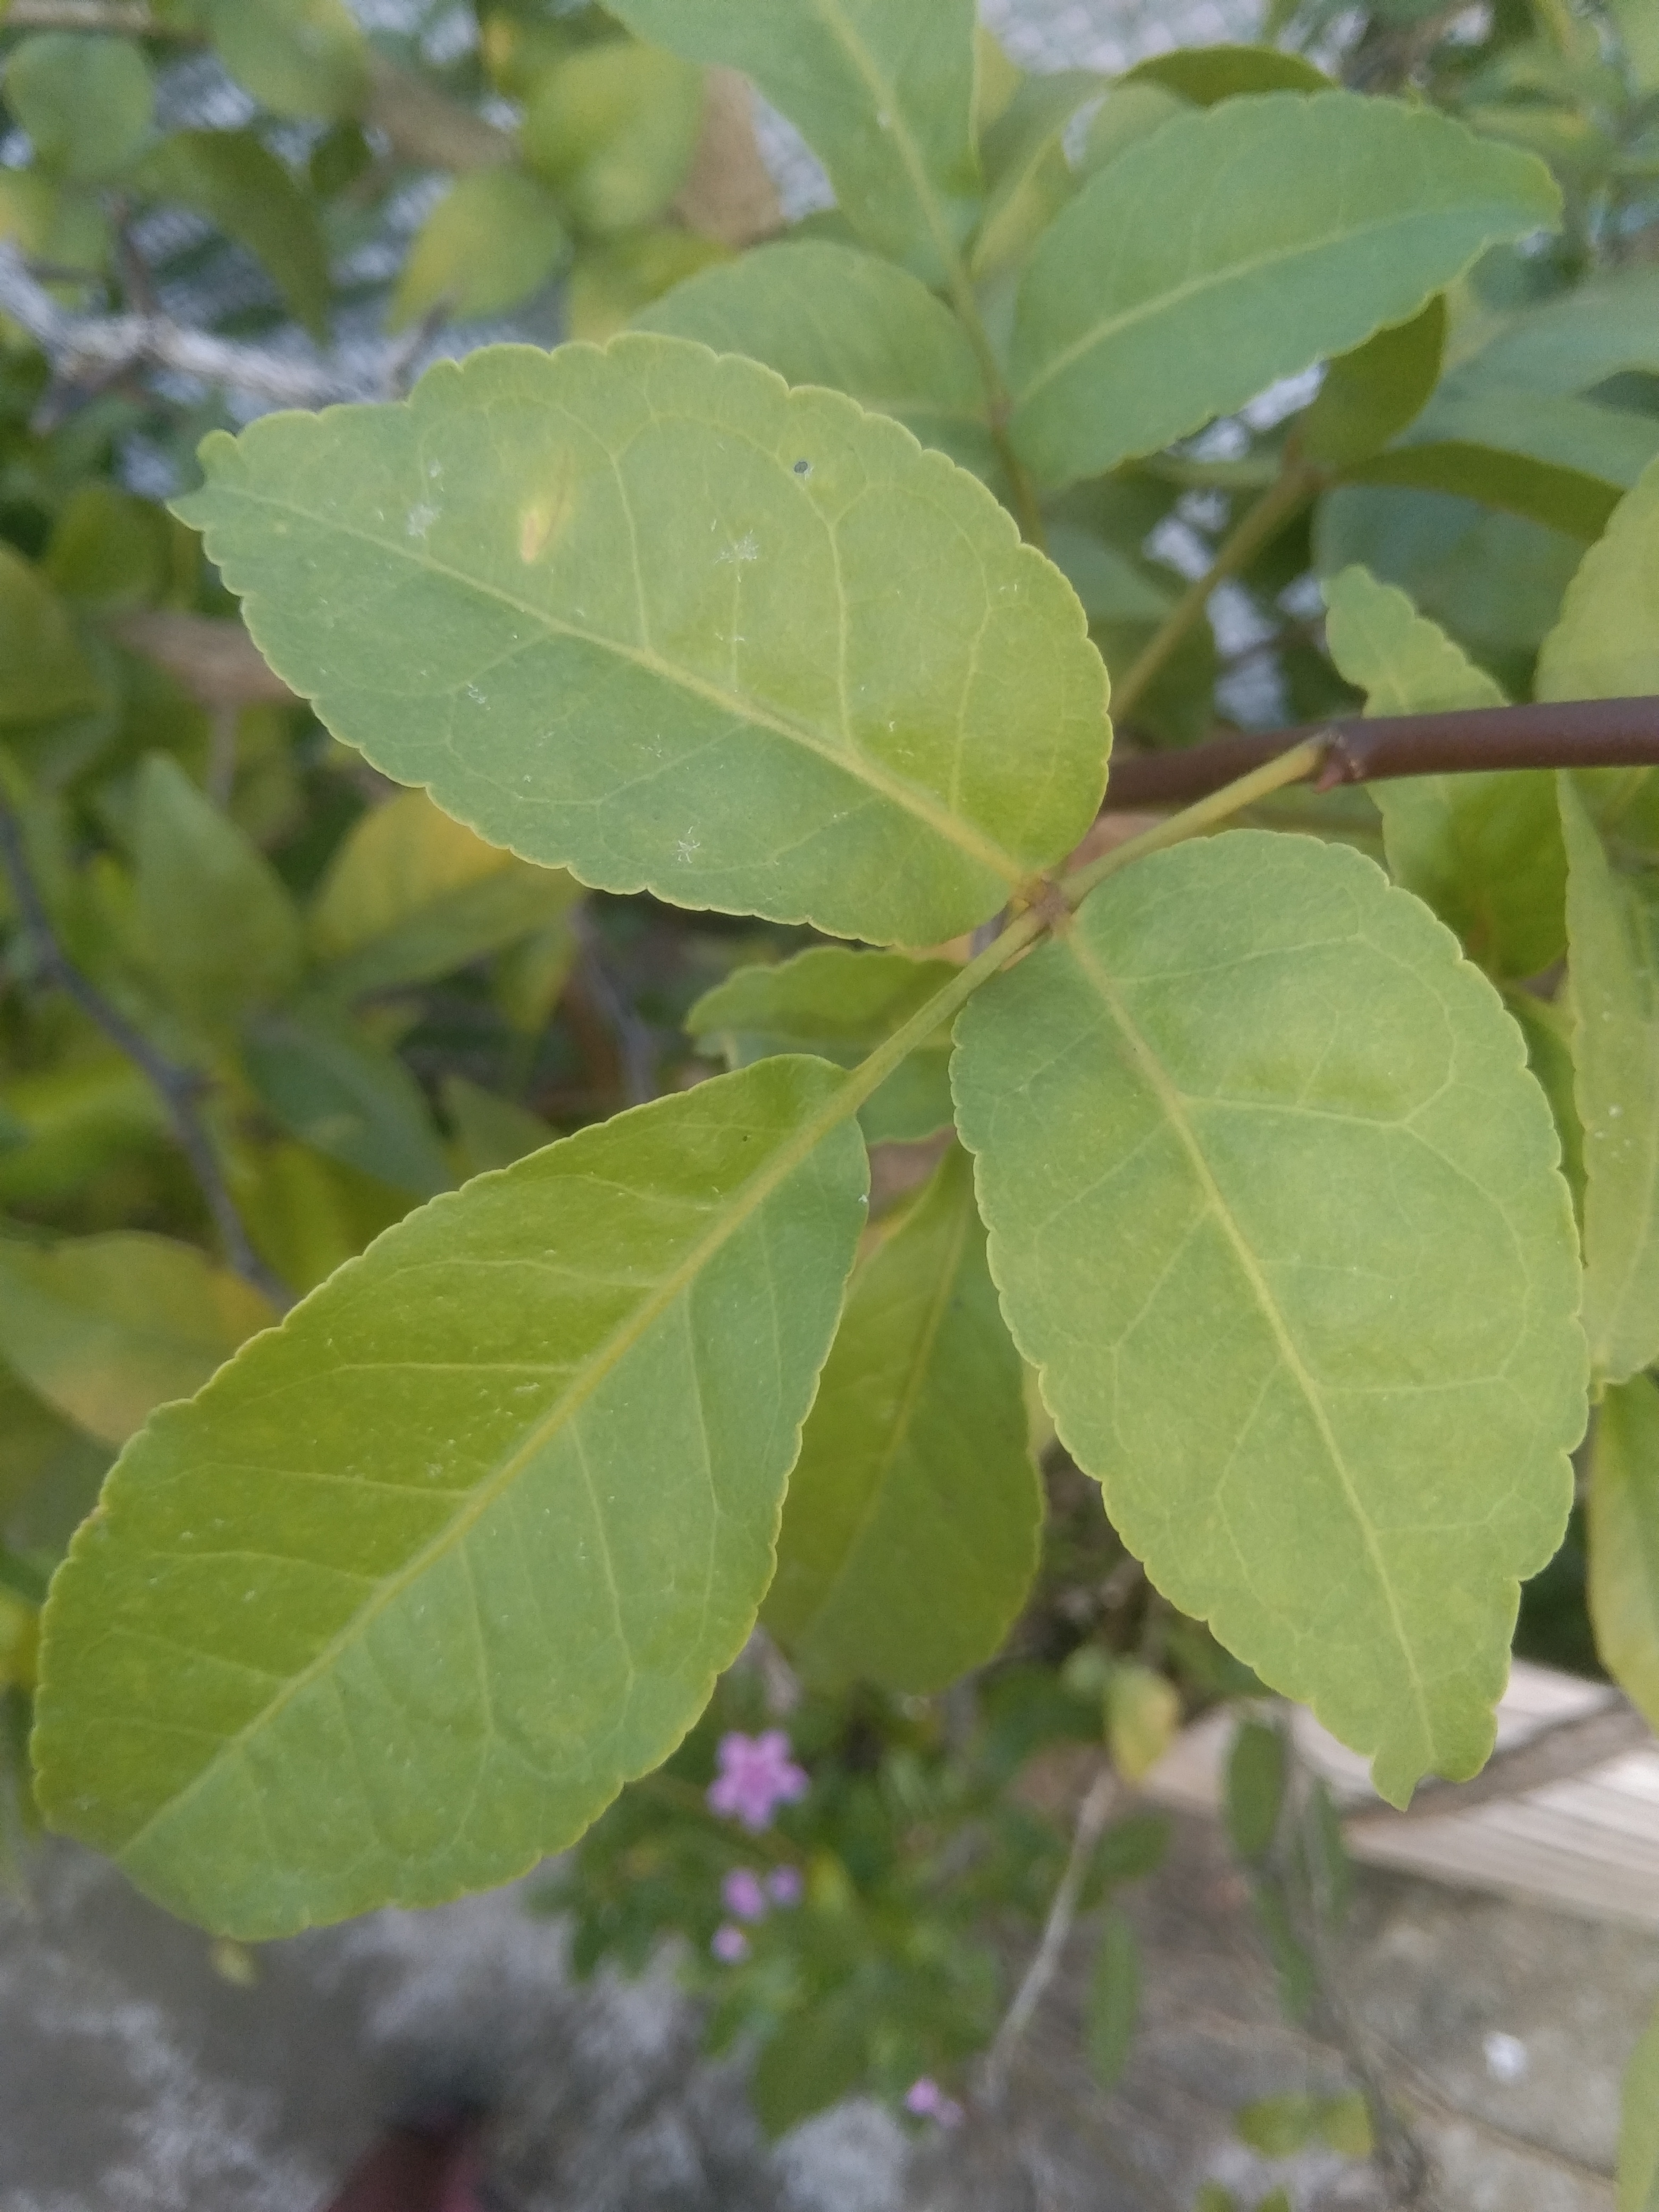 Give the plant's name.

wood apple
